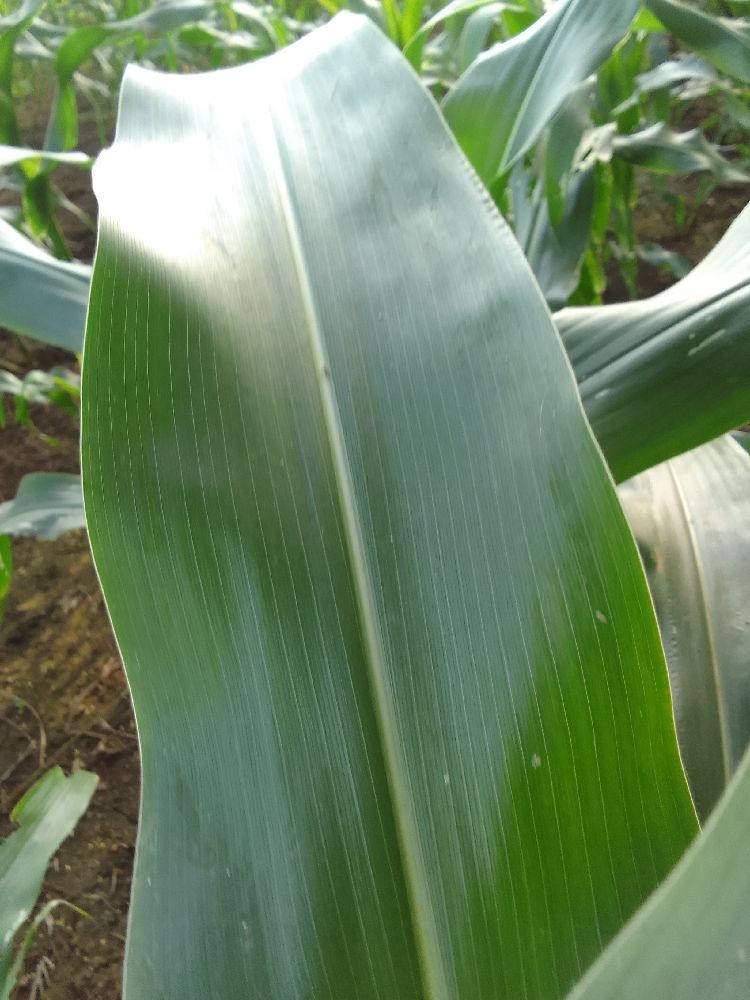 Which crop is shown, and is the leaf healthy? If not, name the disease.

maize, healthy
